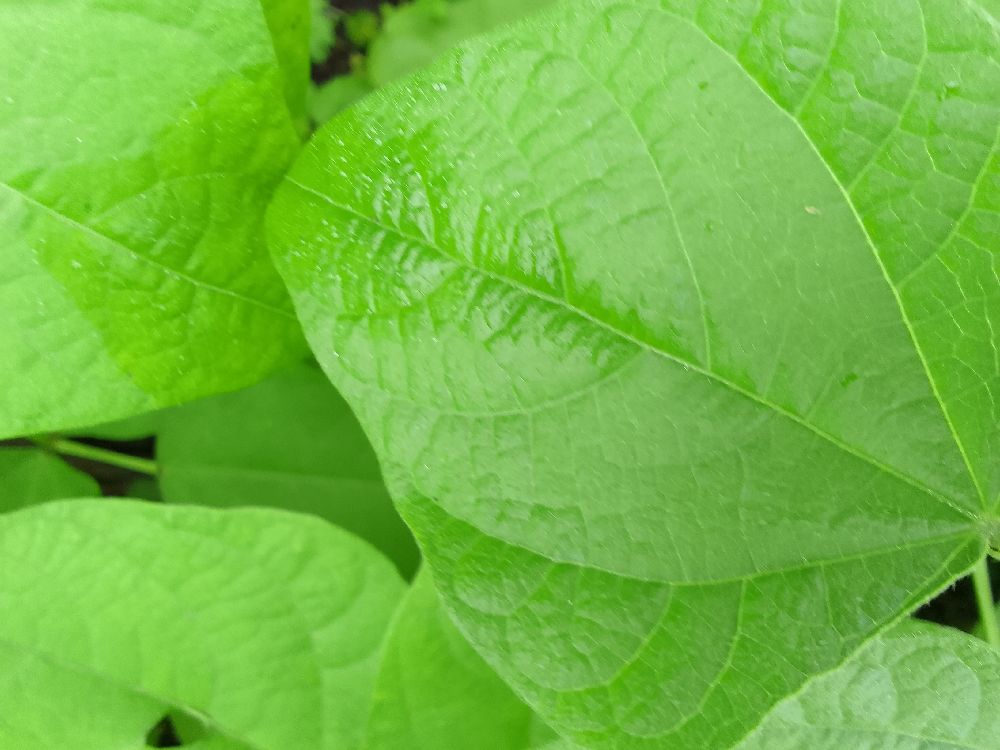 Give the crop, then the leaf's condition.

maize, healthy
